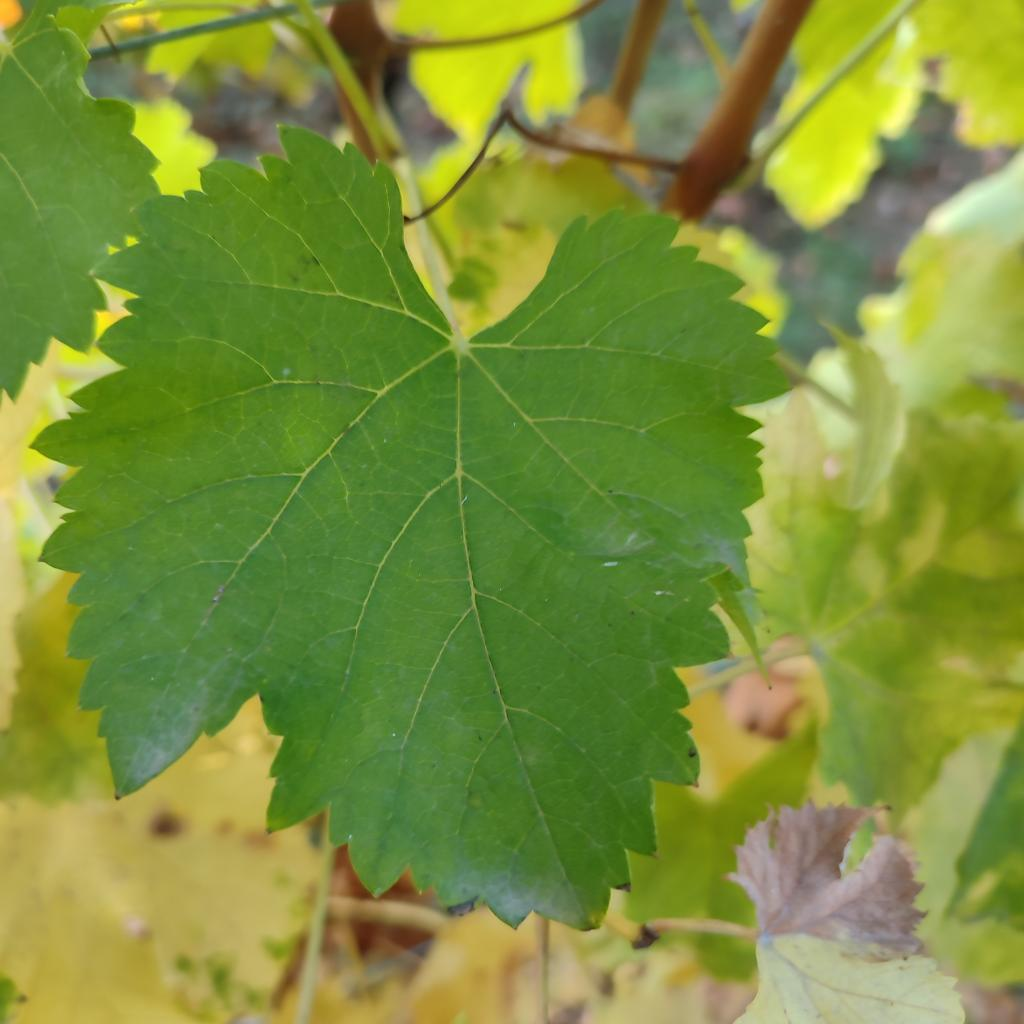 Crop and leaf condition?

grapevine, powdery mildew
